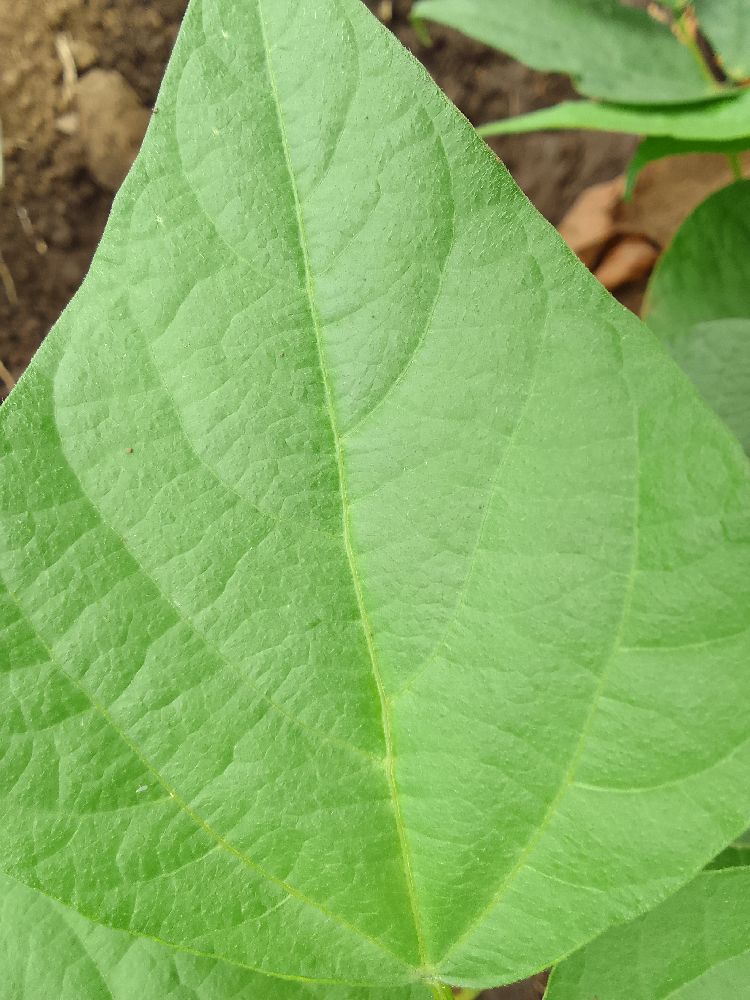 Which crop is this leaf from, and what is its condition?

common bean, healthy
